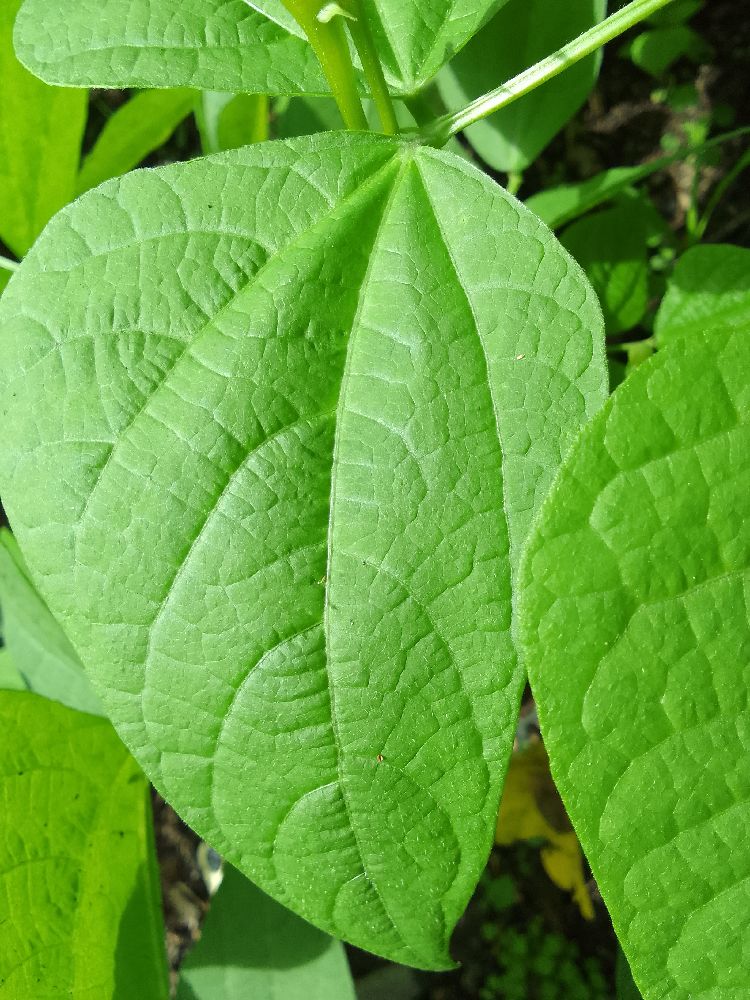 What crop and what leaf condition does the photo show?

common bean, healthy
